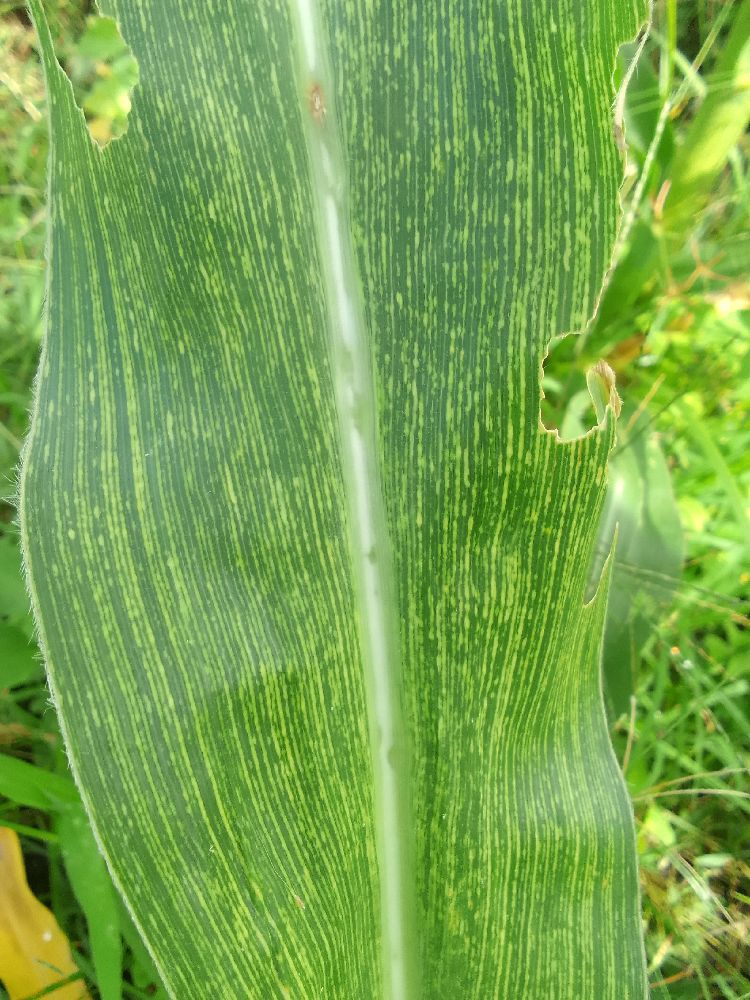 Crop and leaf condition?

maize, maize streak virus
